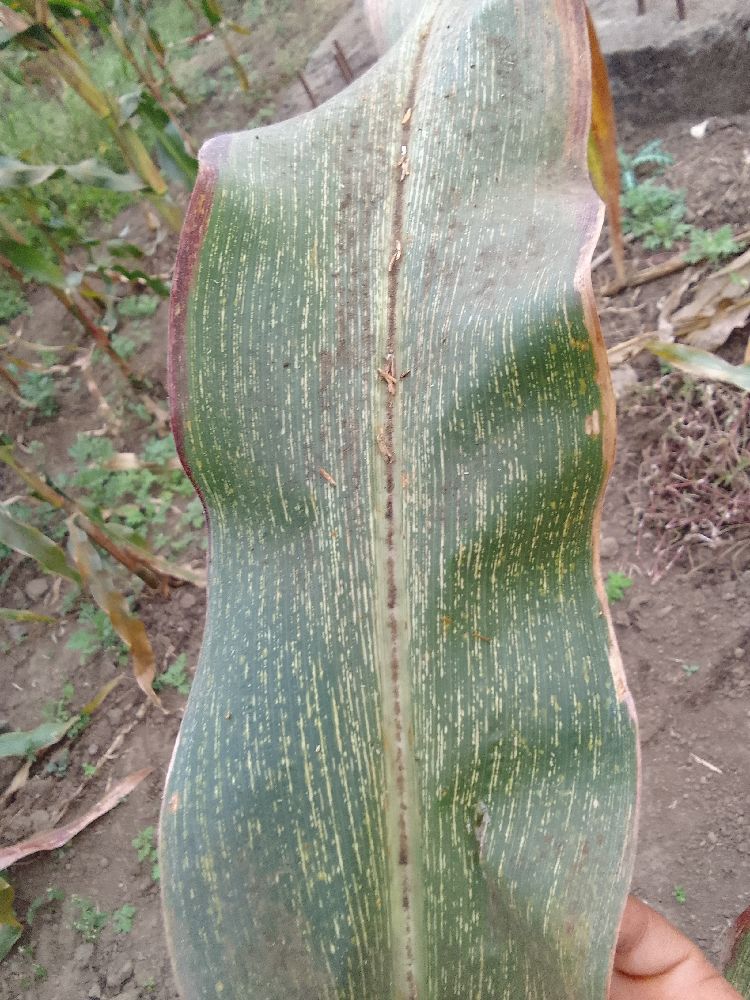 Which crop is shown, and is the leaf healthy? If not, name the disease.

maize, maize streak virus
